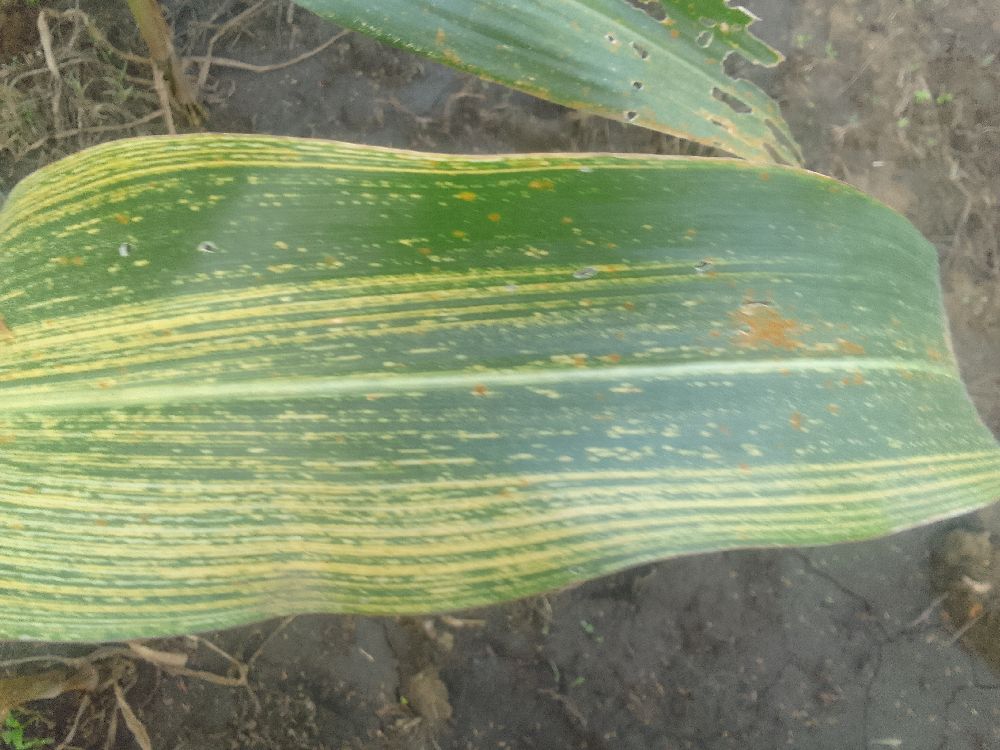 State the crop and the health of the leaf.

maize, maize streak virus
